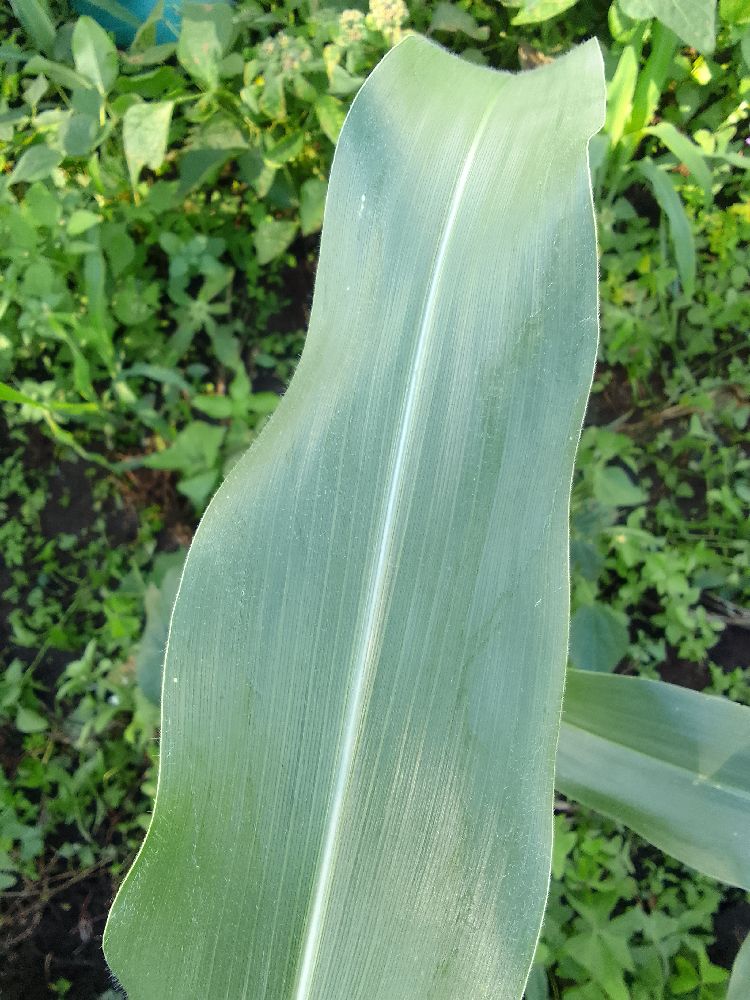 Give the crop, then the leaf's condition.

maize, healthy
